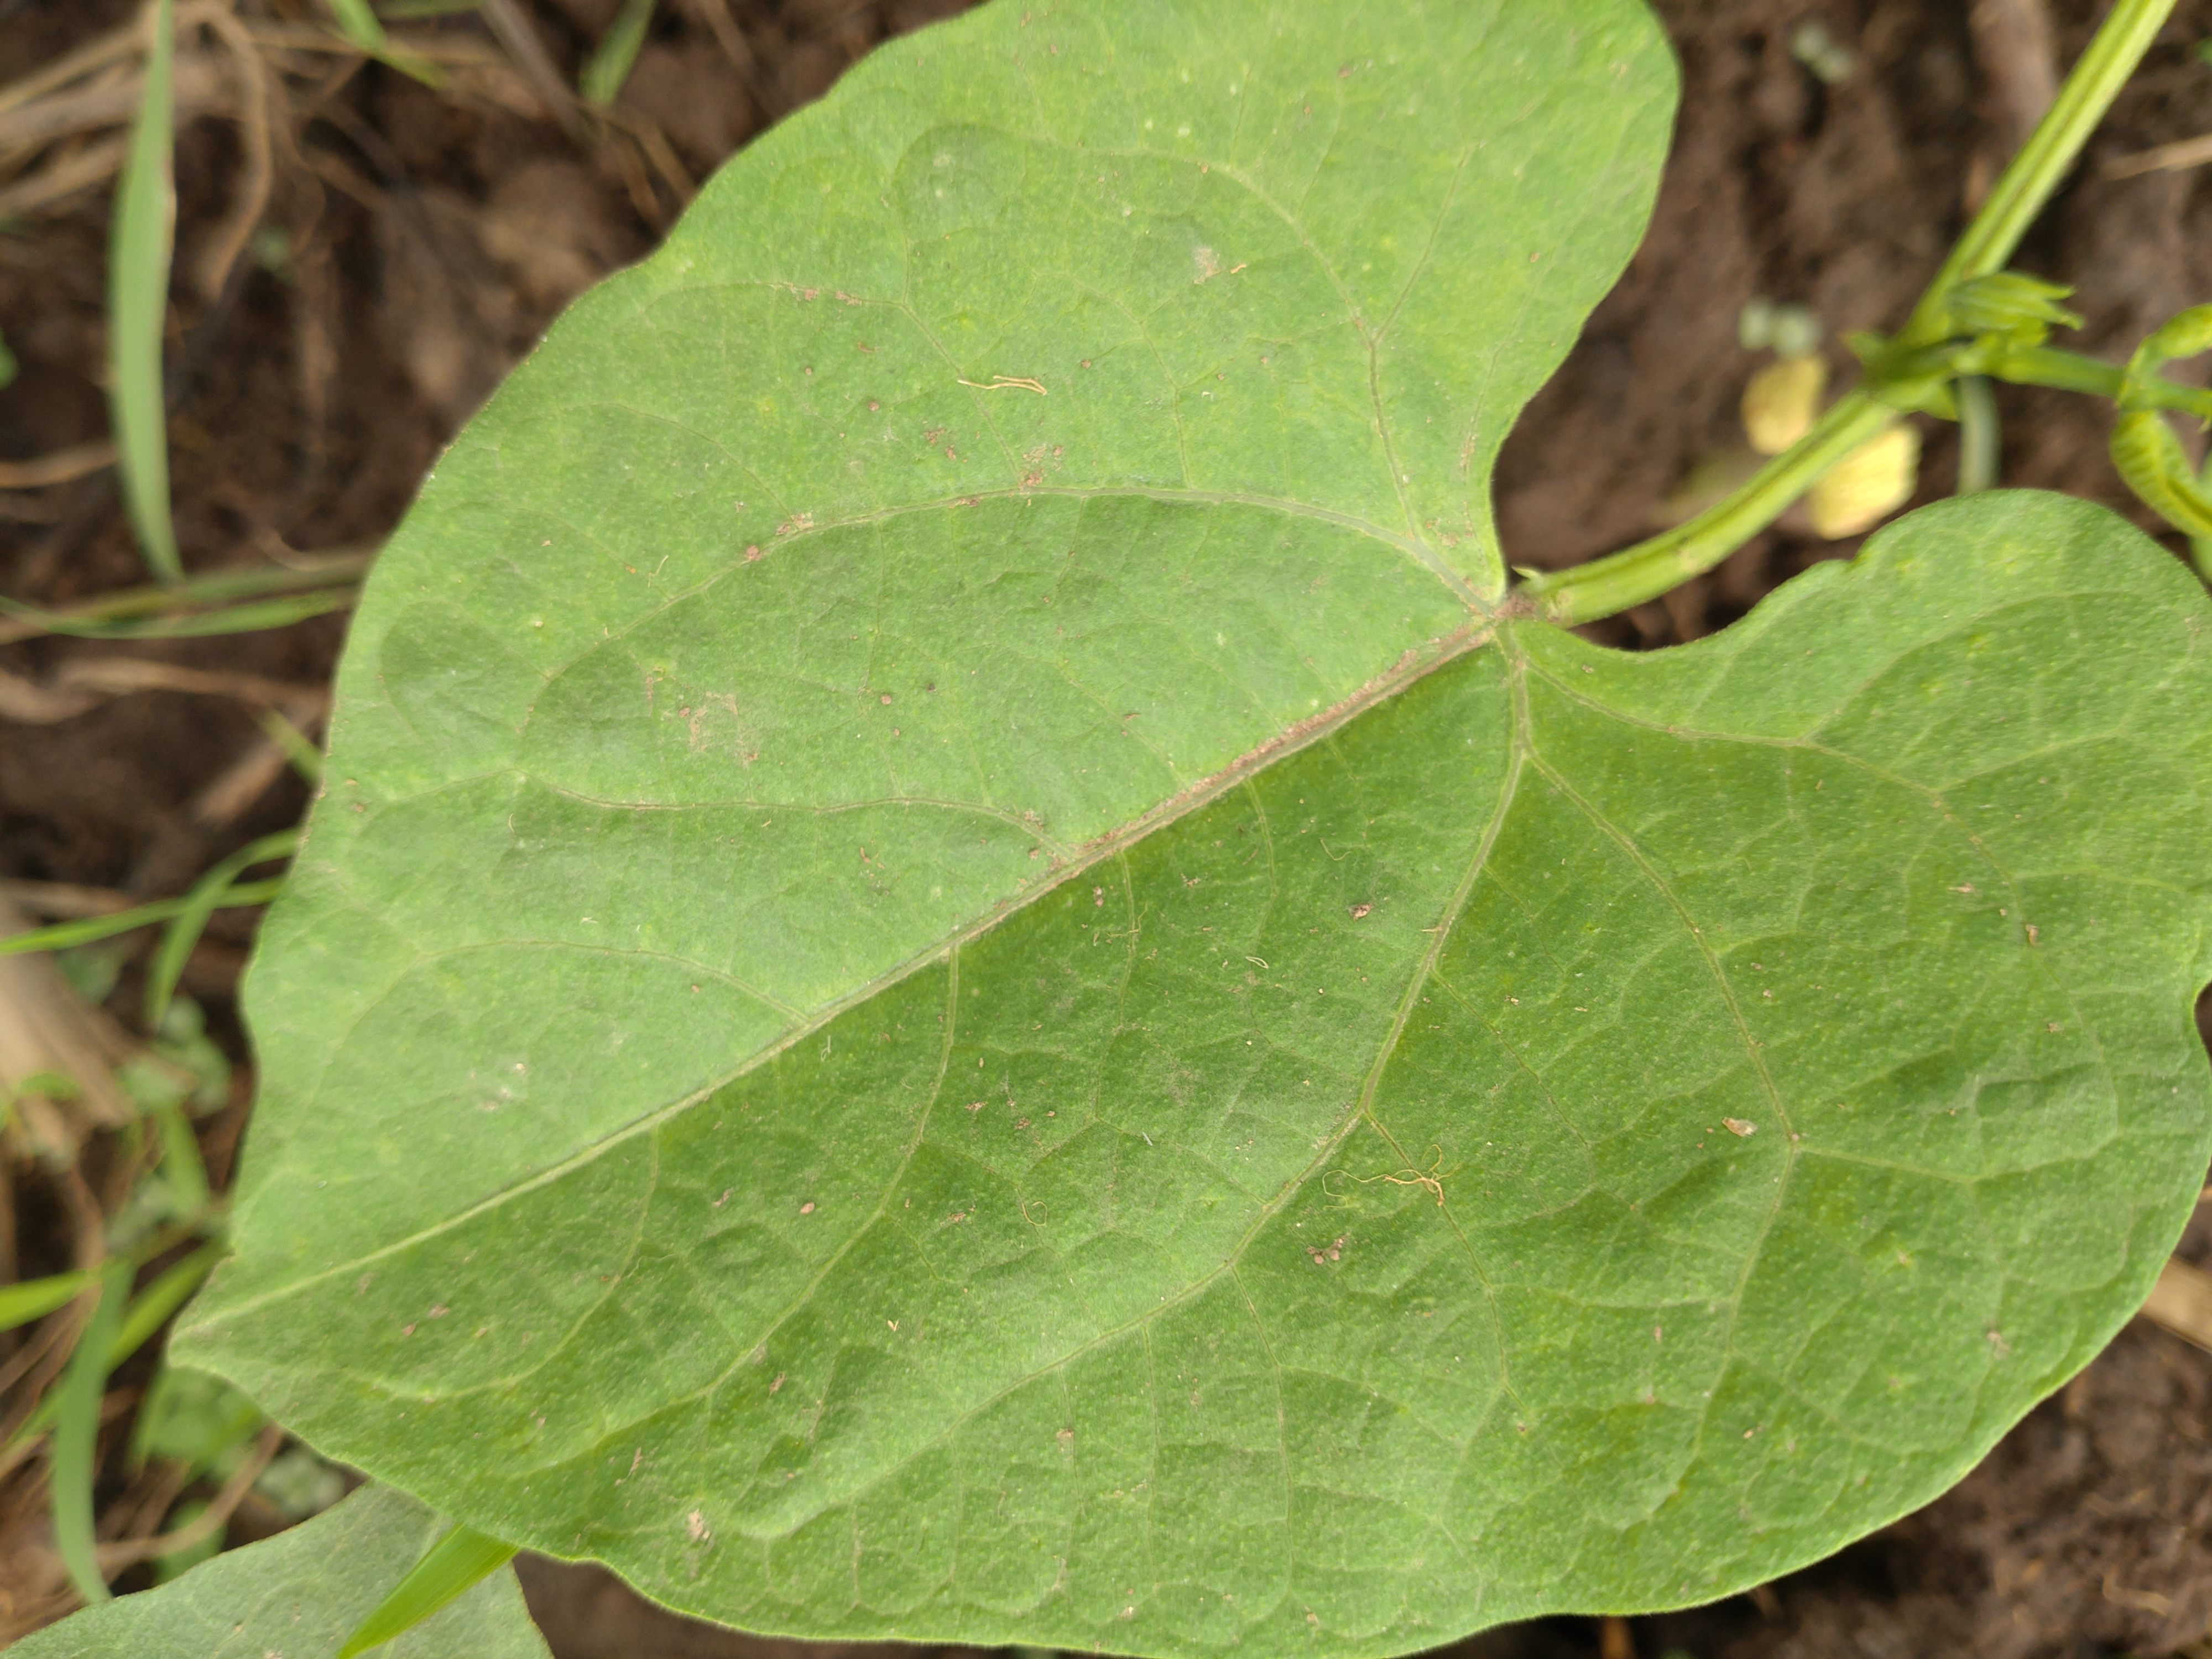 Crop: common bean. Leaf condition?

healthy
